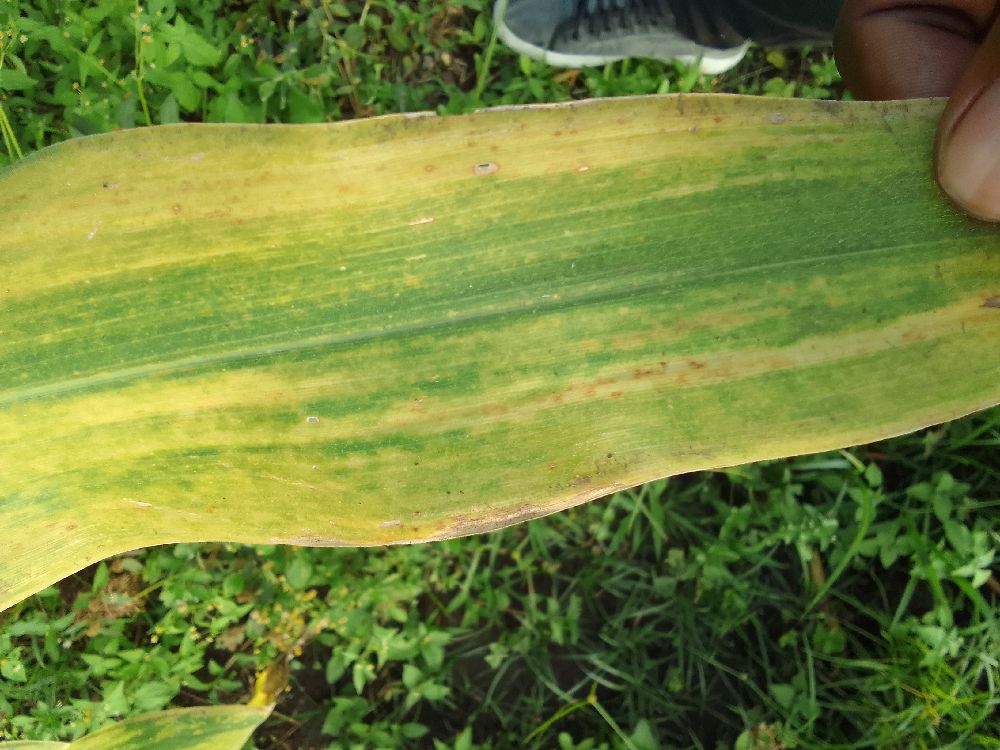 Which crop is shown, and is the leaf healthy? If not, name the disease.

maize, maize lethal necrosis
